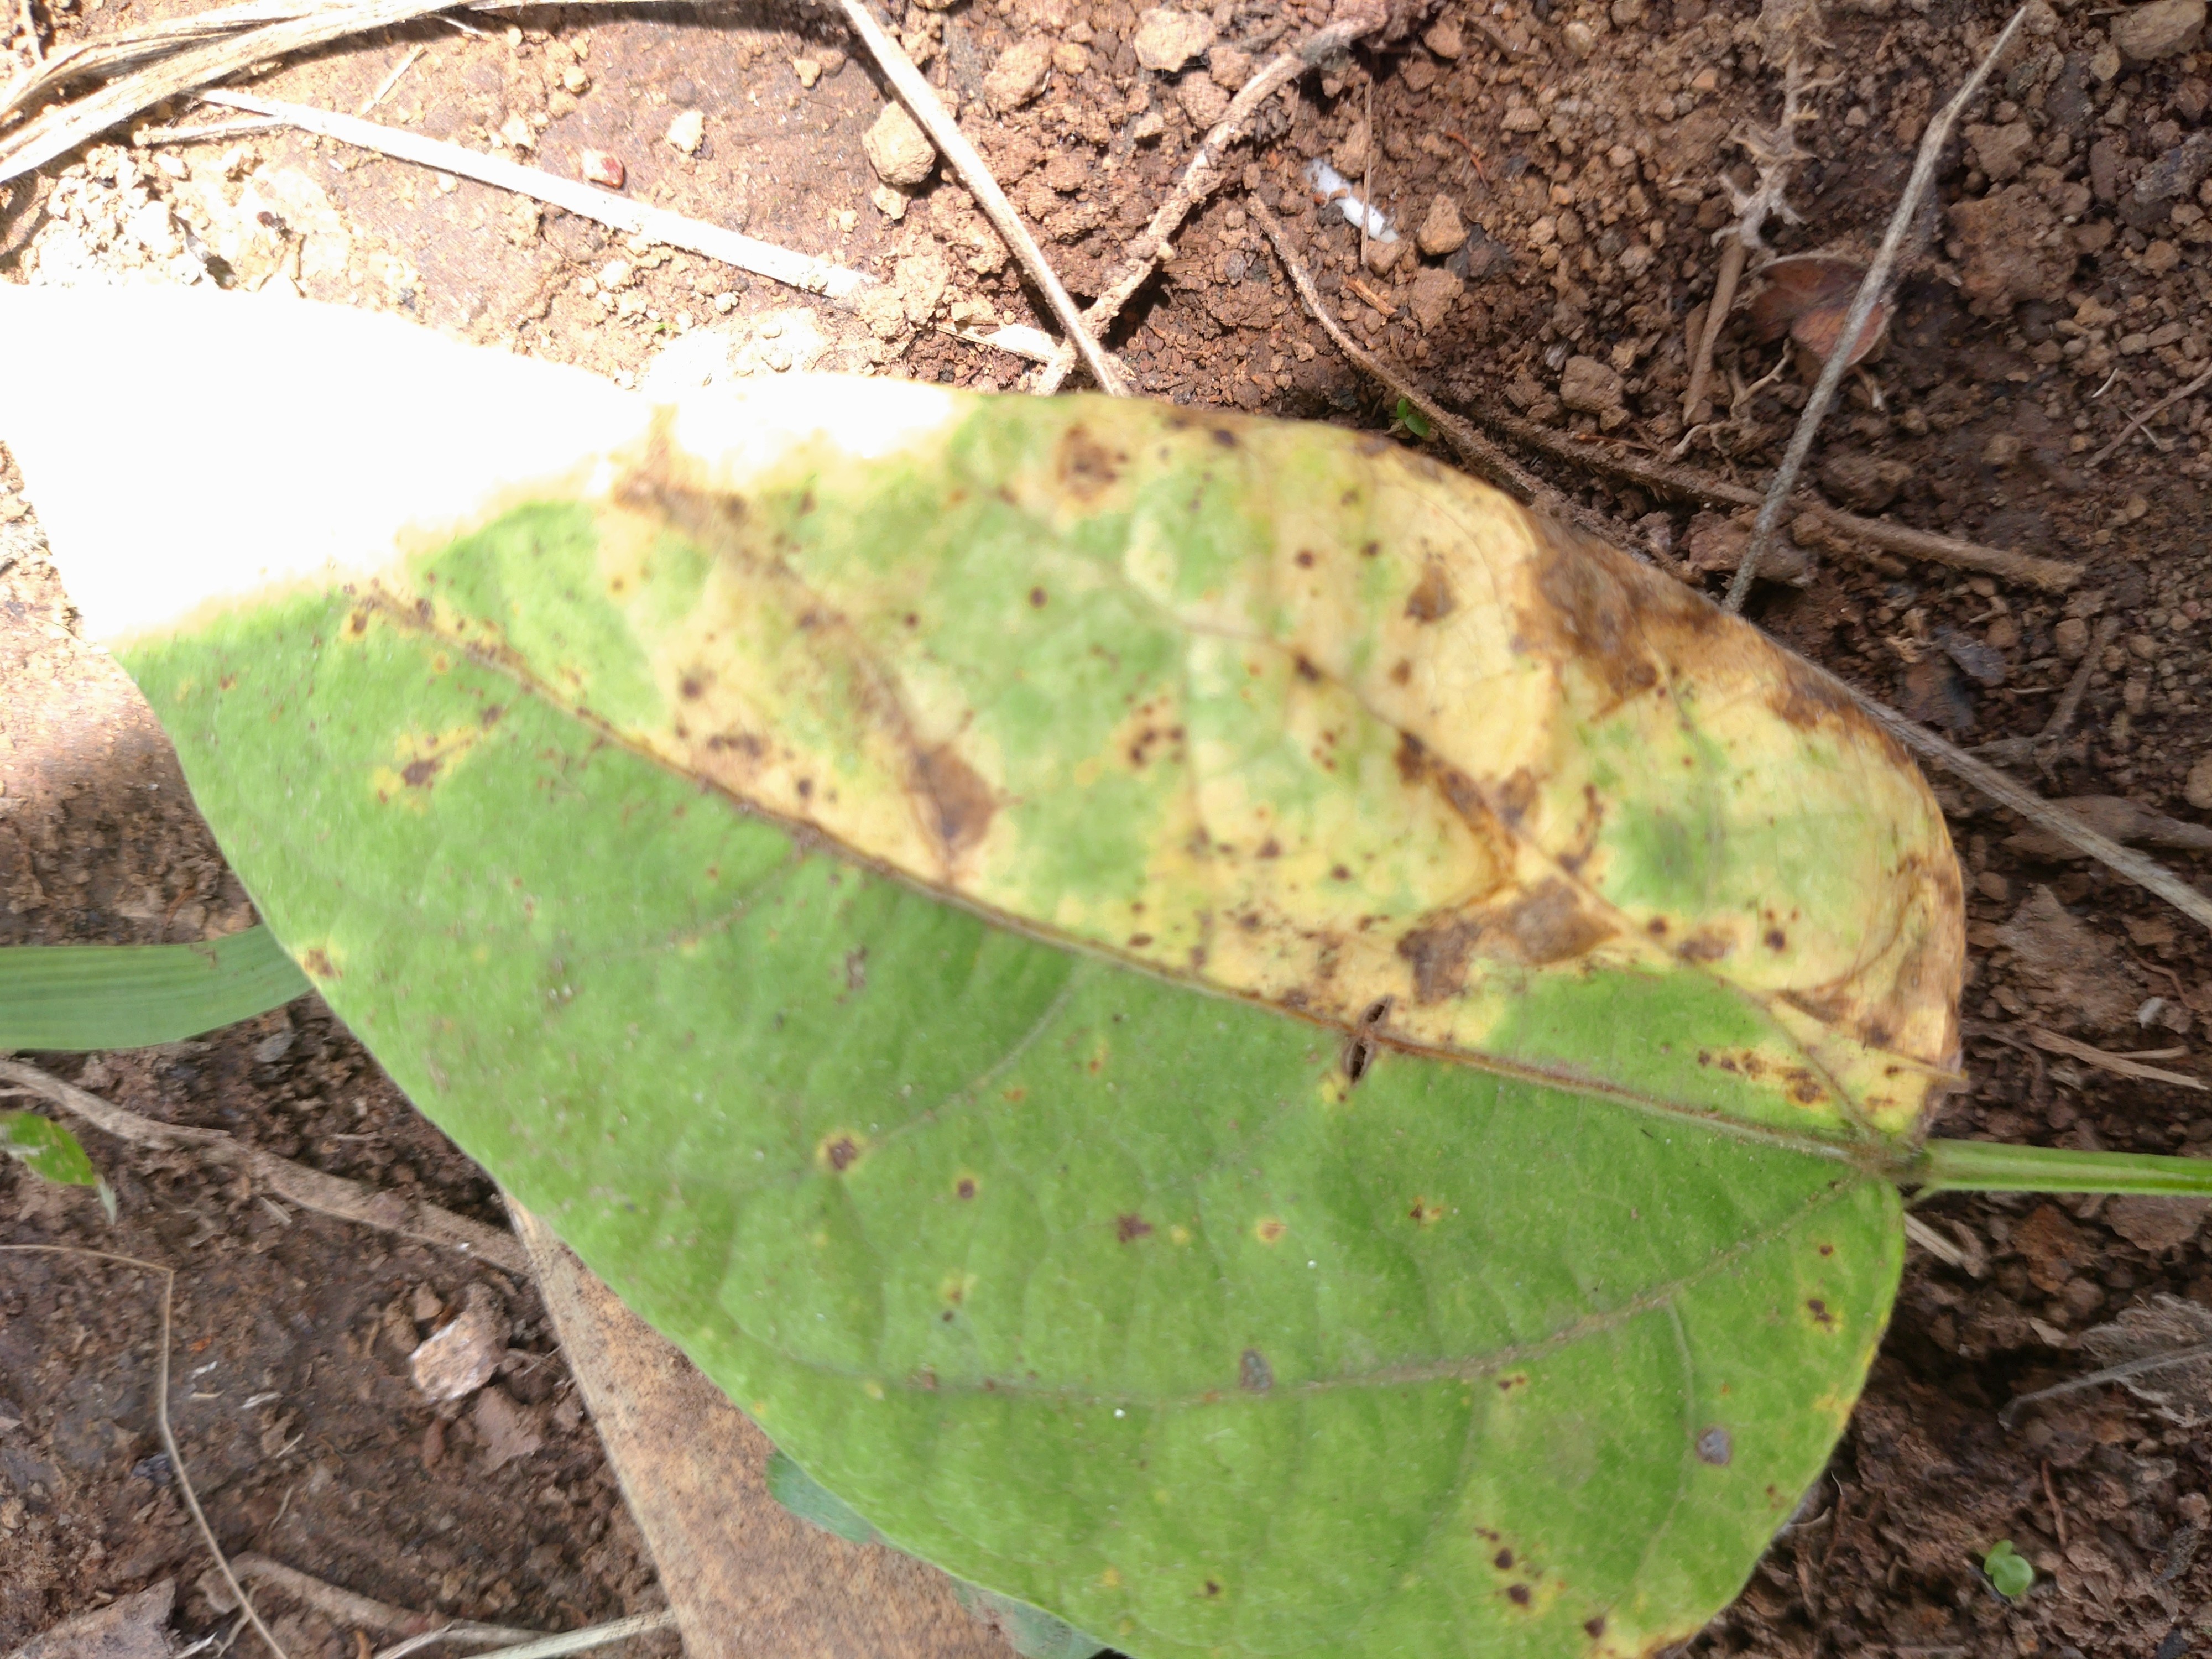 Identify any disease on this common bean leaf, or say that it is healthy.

rust
